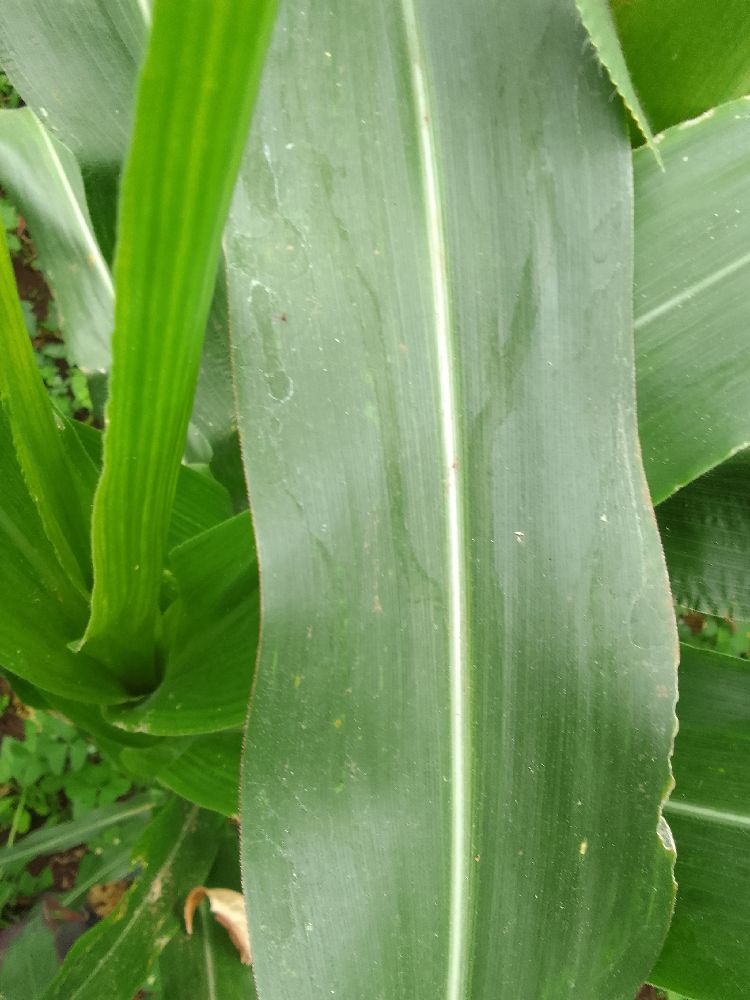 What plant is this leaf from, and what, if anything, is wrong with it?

maize, healthy
